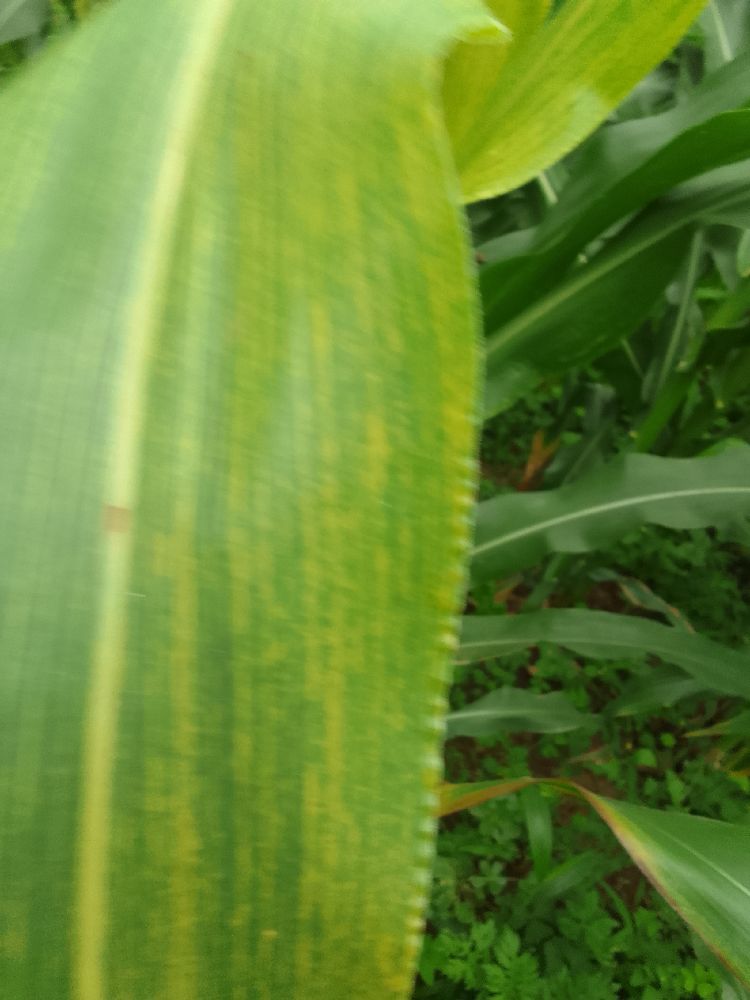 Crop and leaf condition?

maize, maize lethal necrosis
